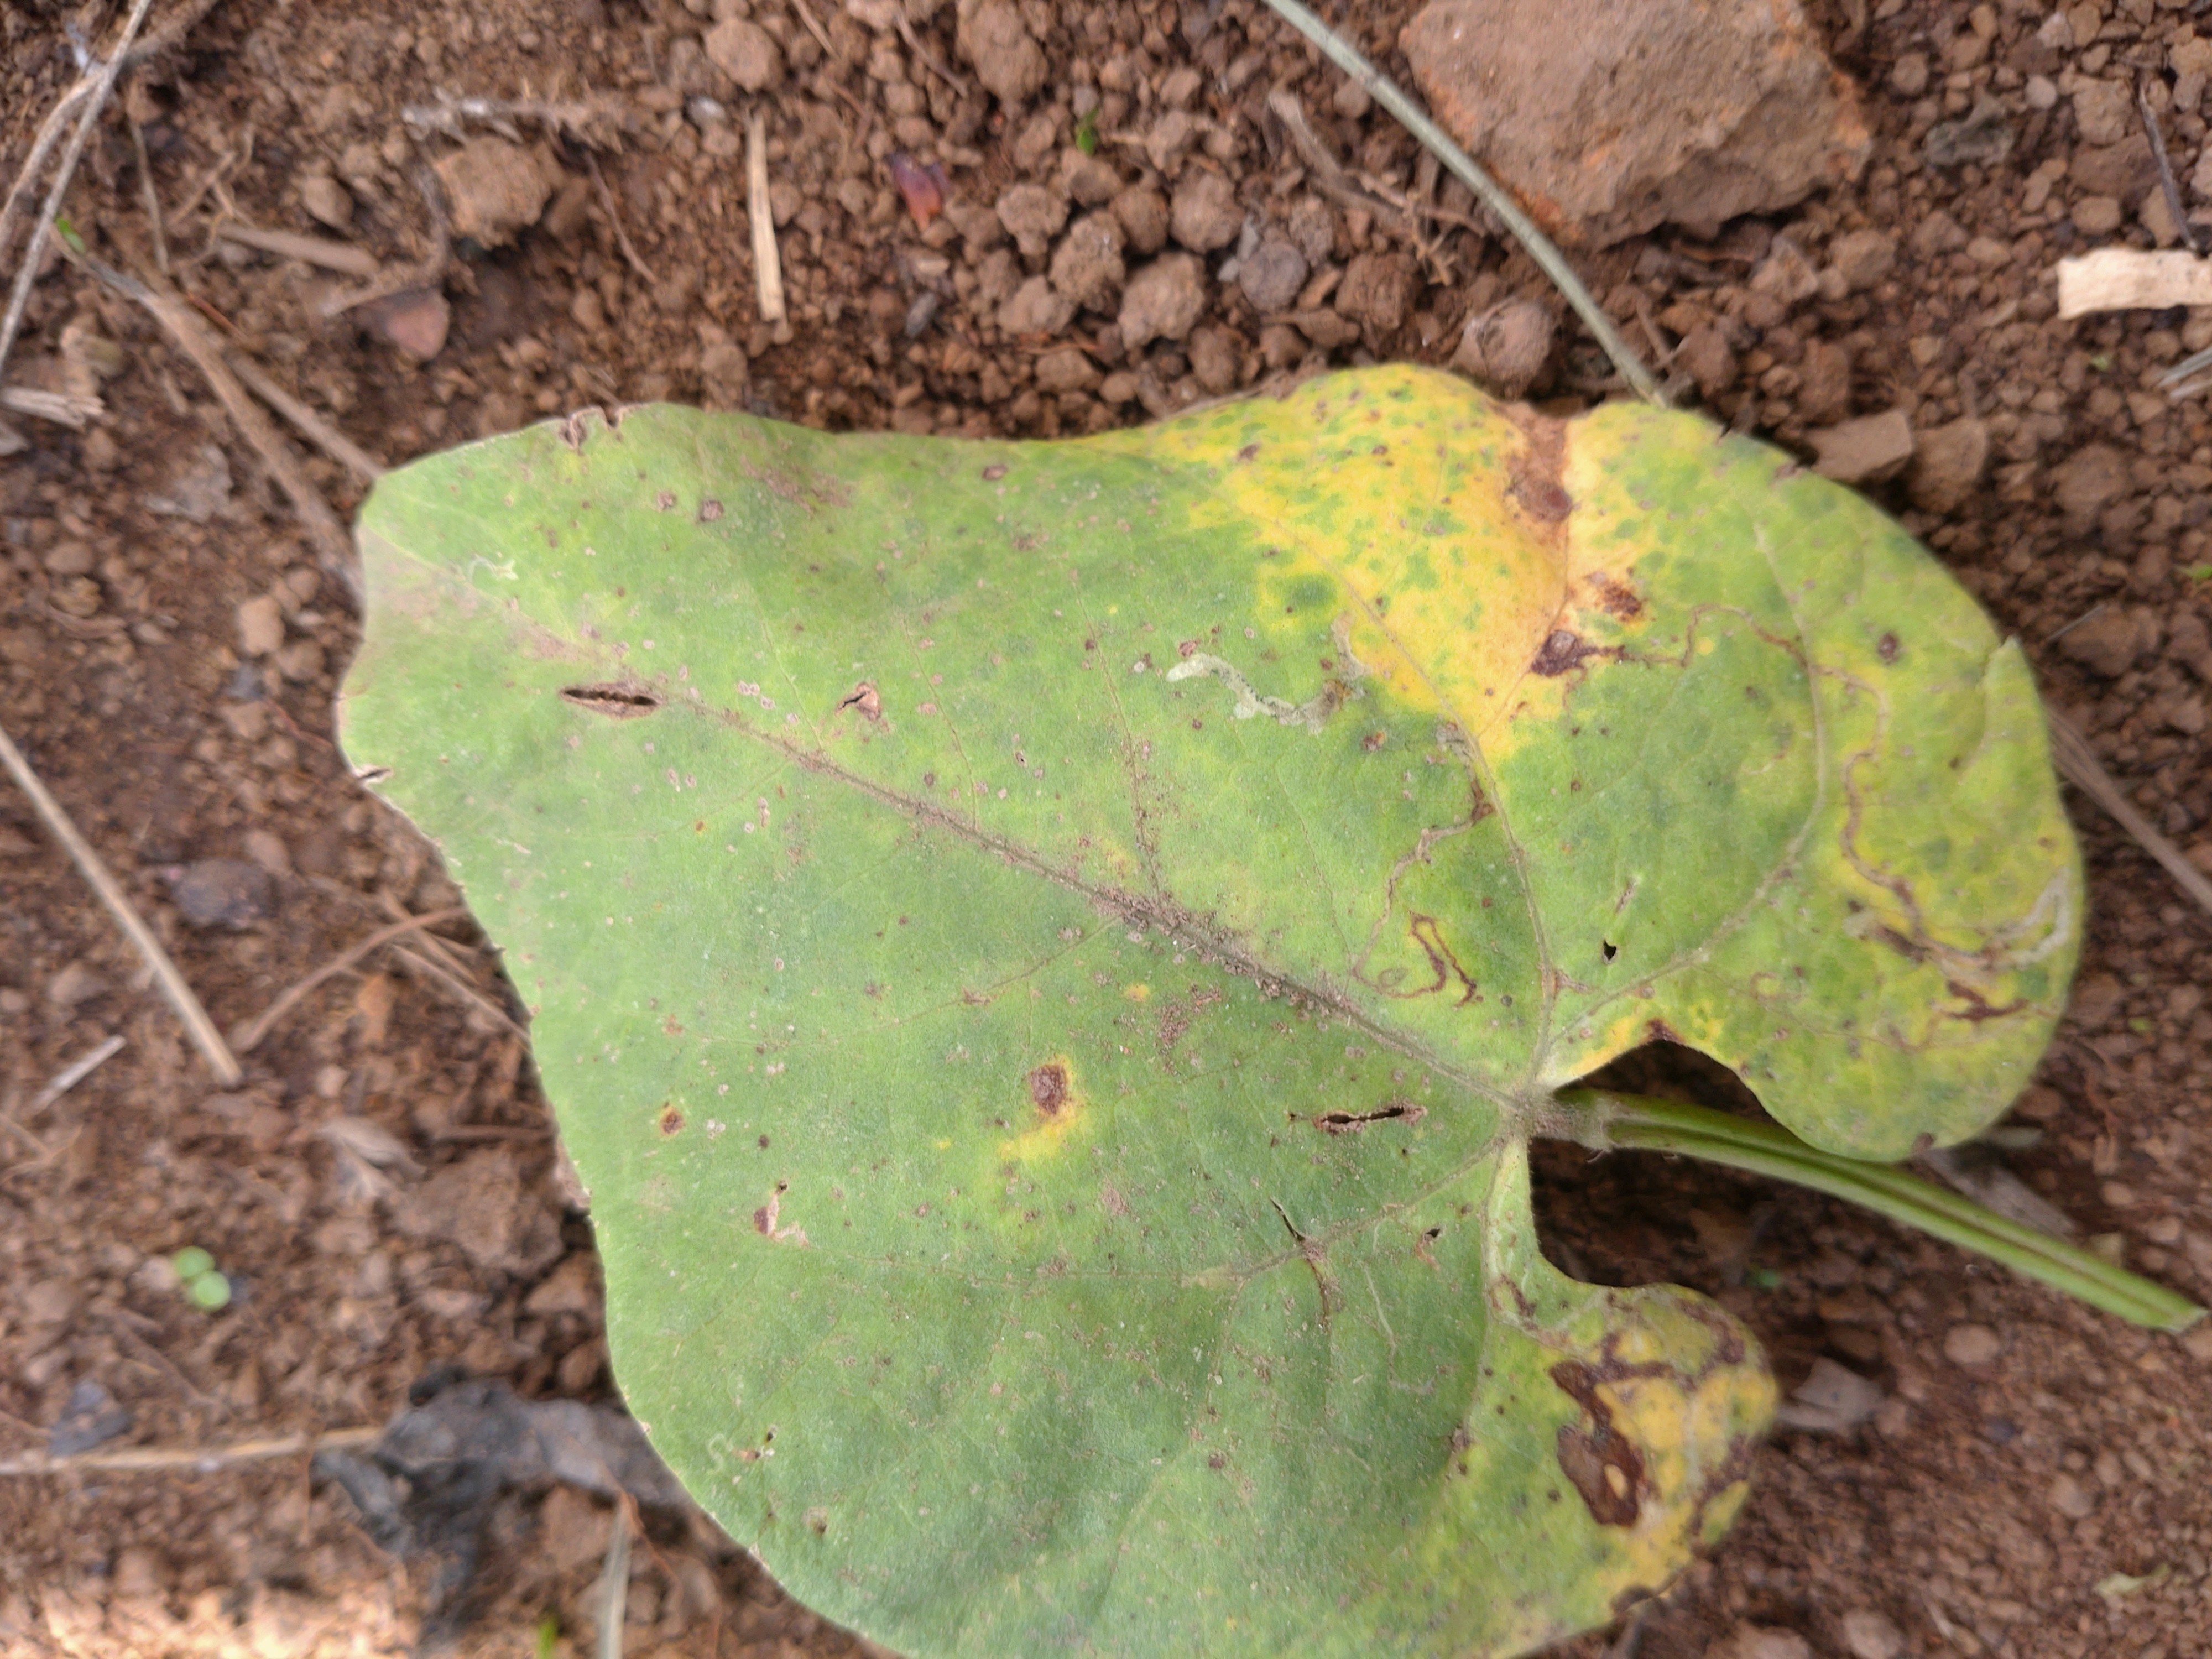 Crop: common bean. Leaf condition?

rust
